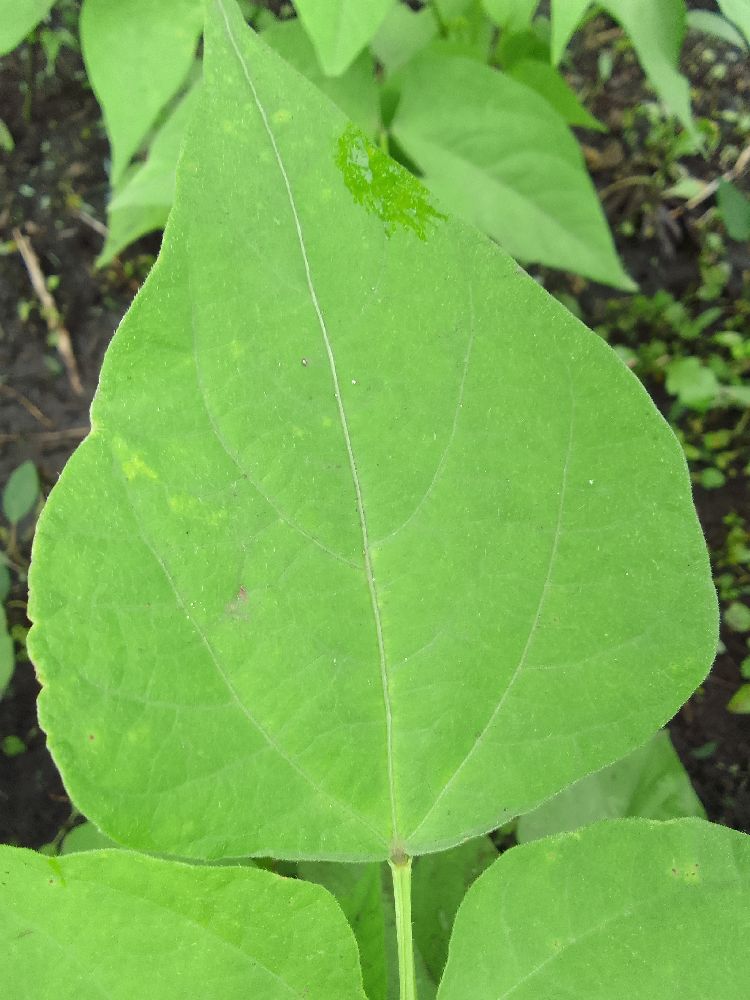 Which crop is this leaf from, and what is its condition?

common bean, healthy
